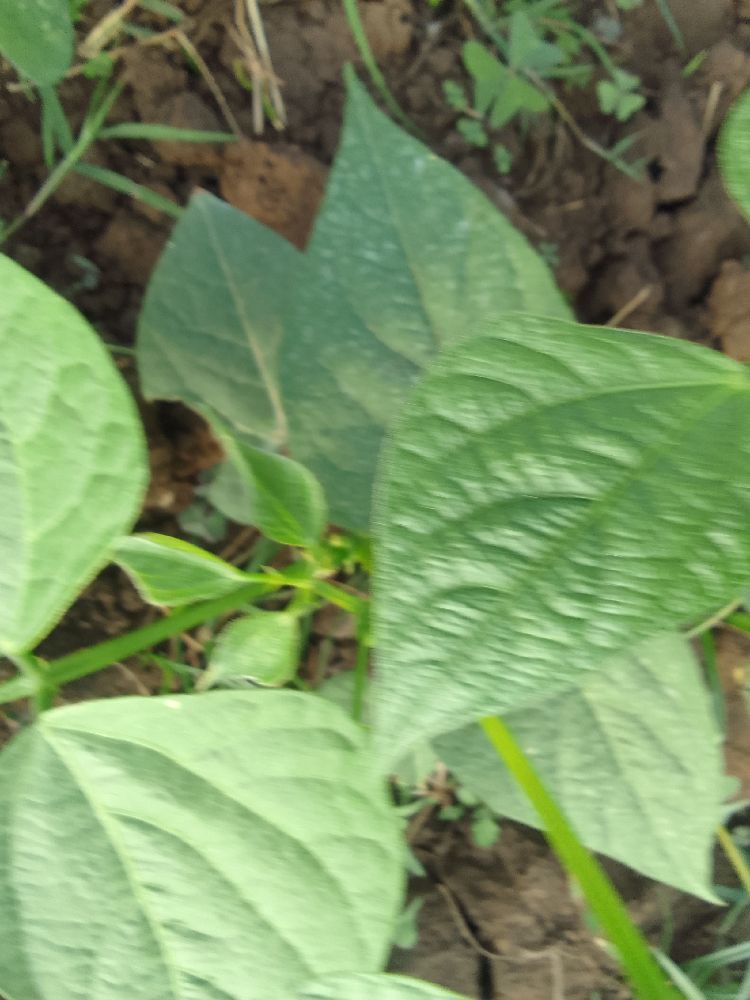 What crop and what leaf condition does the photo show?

common bean, healthy
